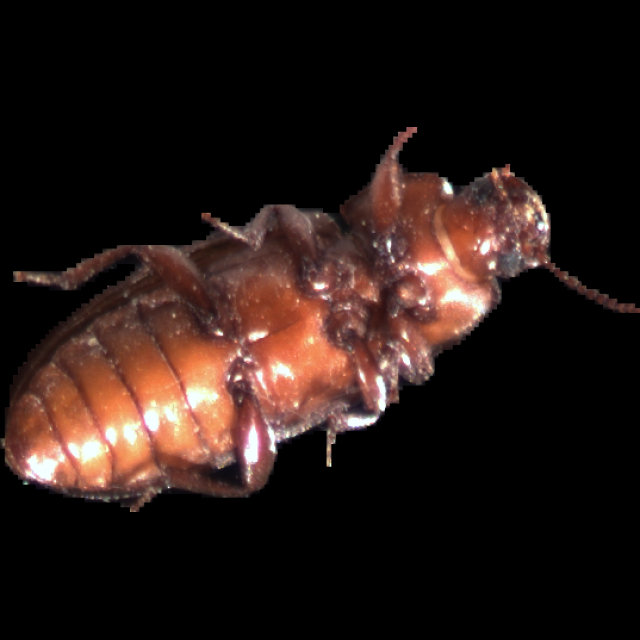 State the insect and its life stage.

mealworm beetle
